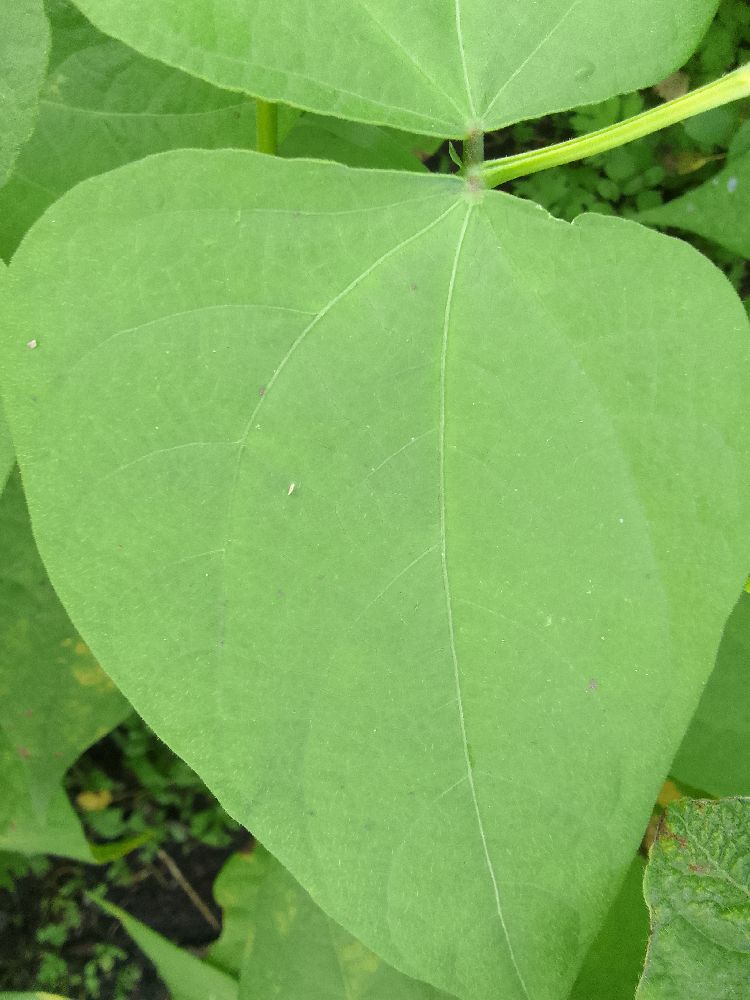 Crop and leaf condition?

common bean, healthy
